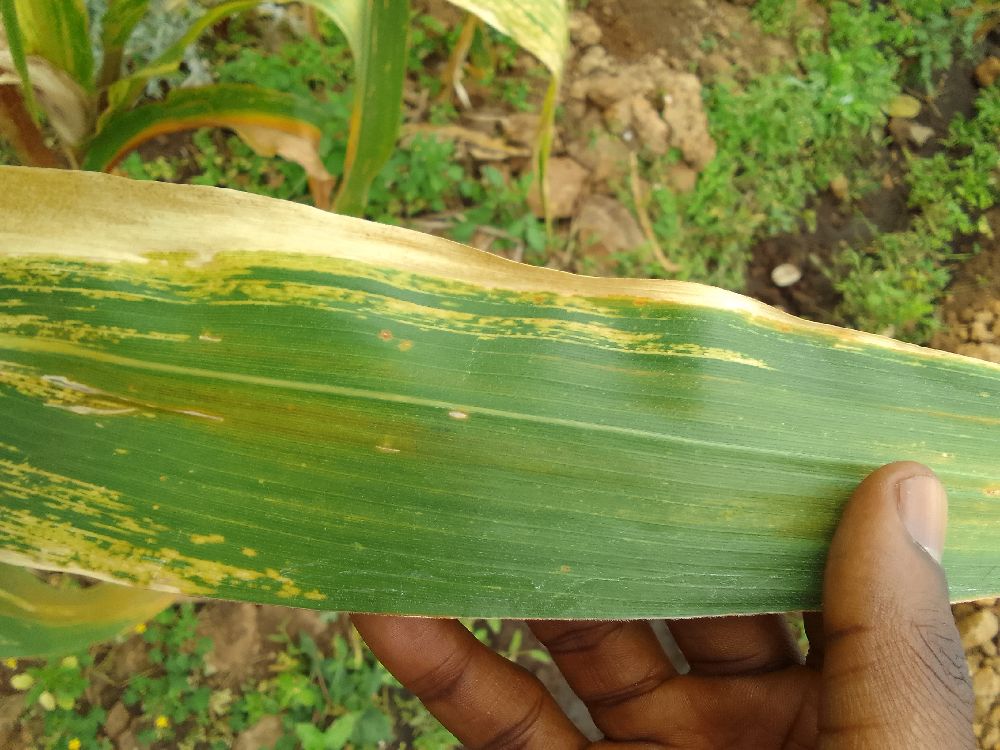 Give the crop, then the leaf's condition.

maize, maize lethal necrosis
